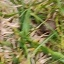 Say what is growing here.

grass
